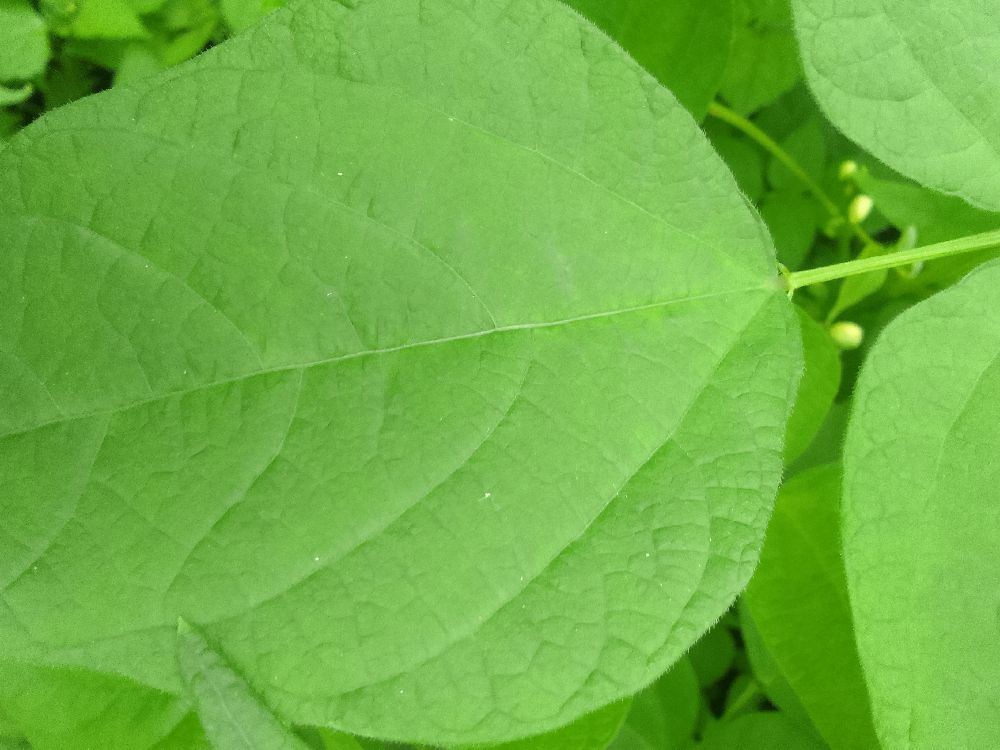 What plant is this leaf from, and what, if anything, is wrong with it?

common bean, healthy
